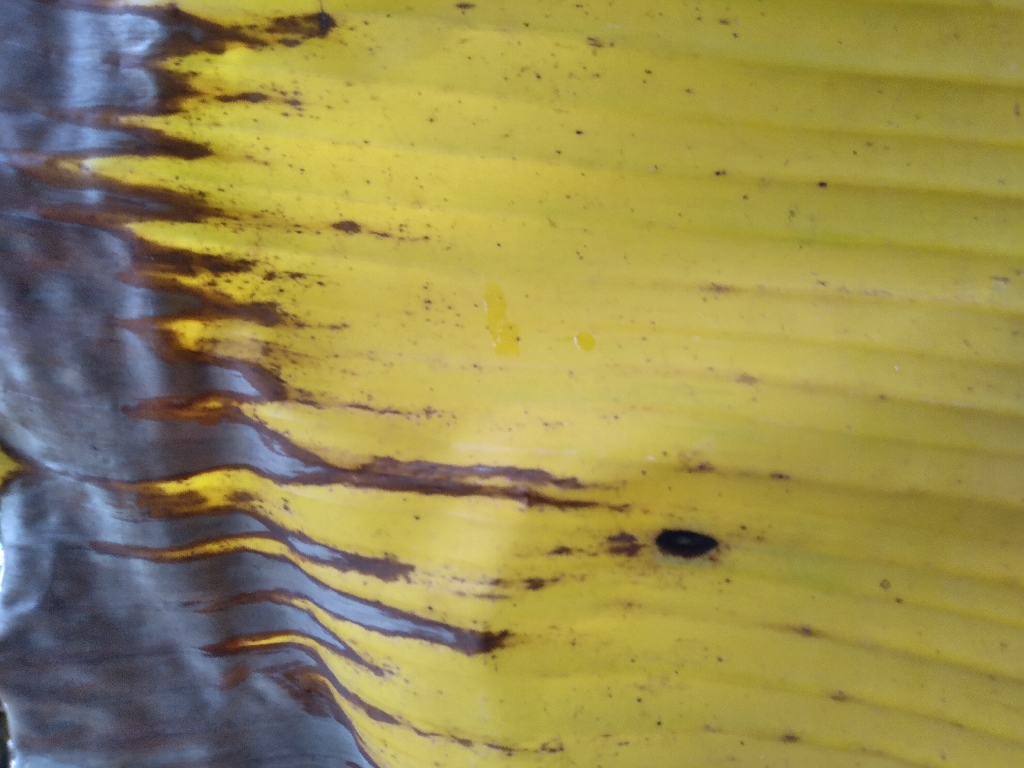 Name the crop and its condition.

banana, fusarium wilt race 1
